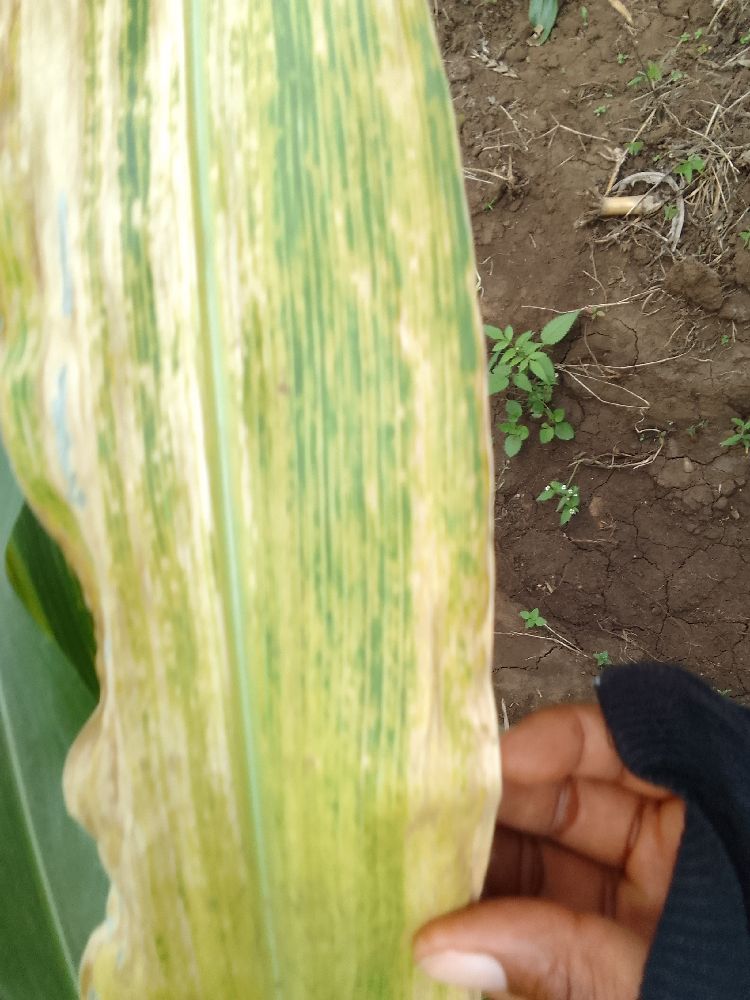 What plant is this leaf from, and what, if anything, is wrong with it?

maize, maize lethal necrosis
